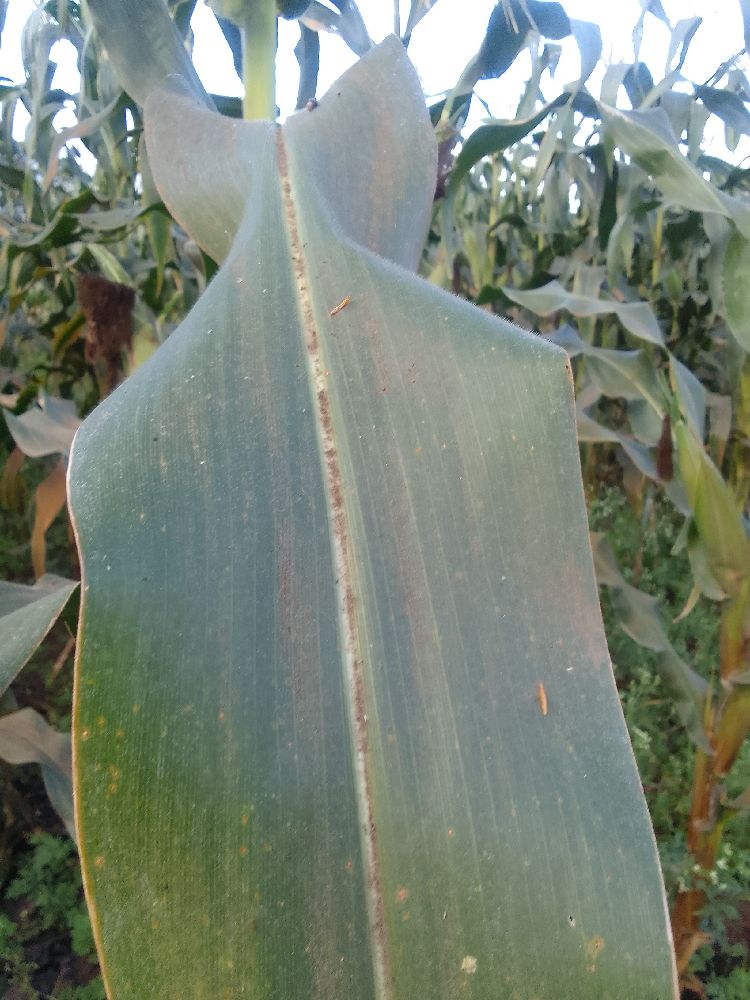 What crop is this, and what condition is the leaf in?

maize, healthy
